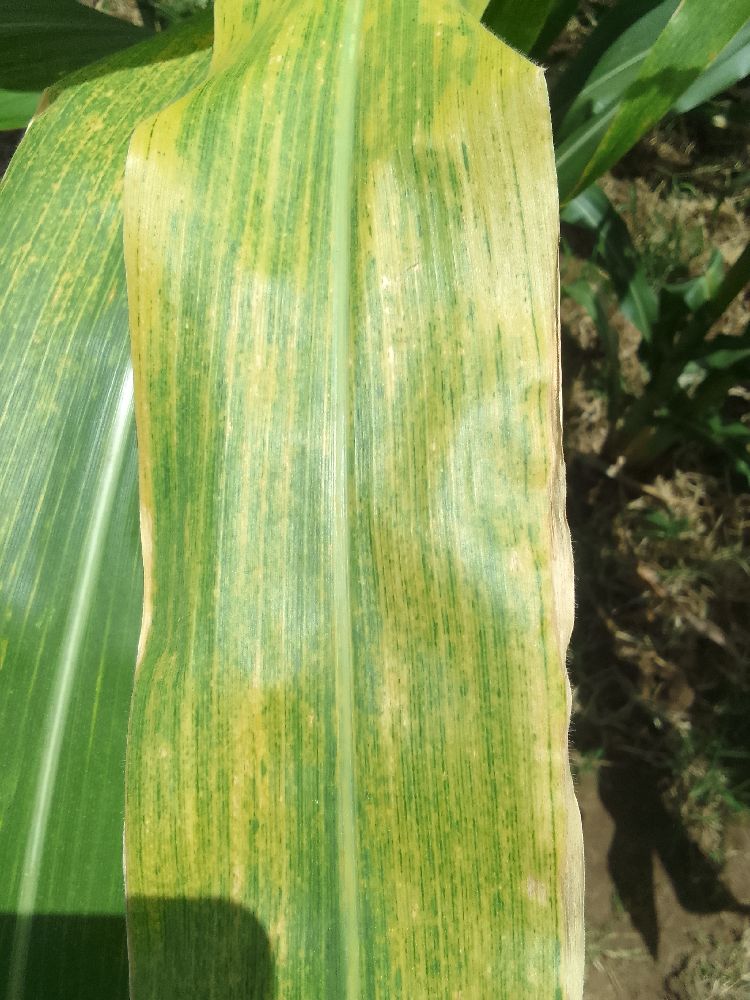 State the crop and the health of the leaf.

maize, maize lethal necrosis
